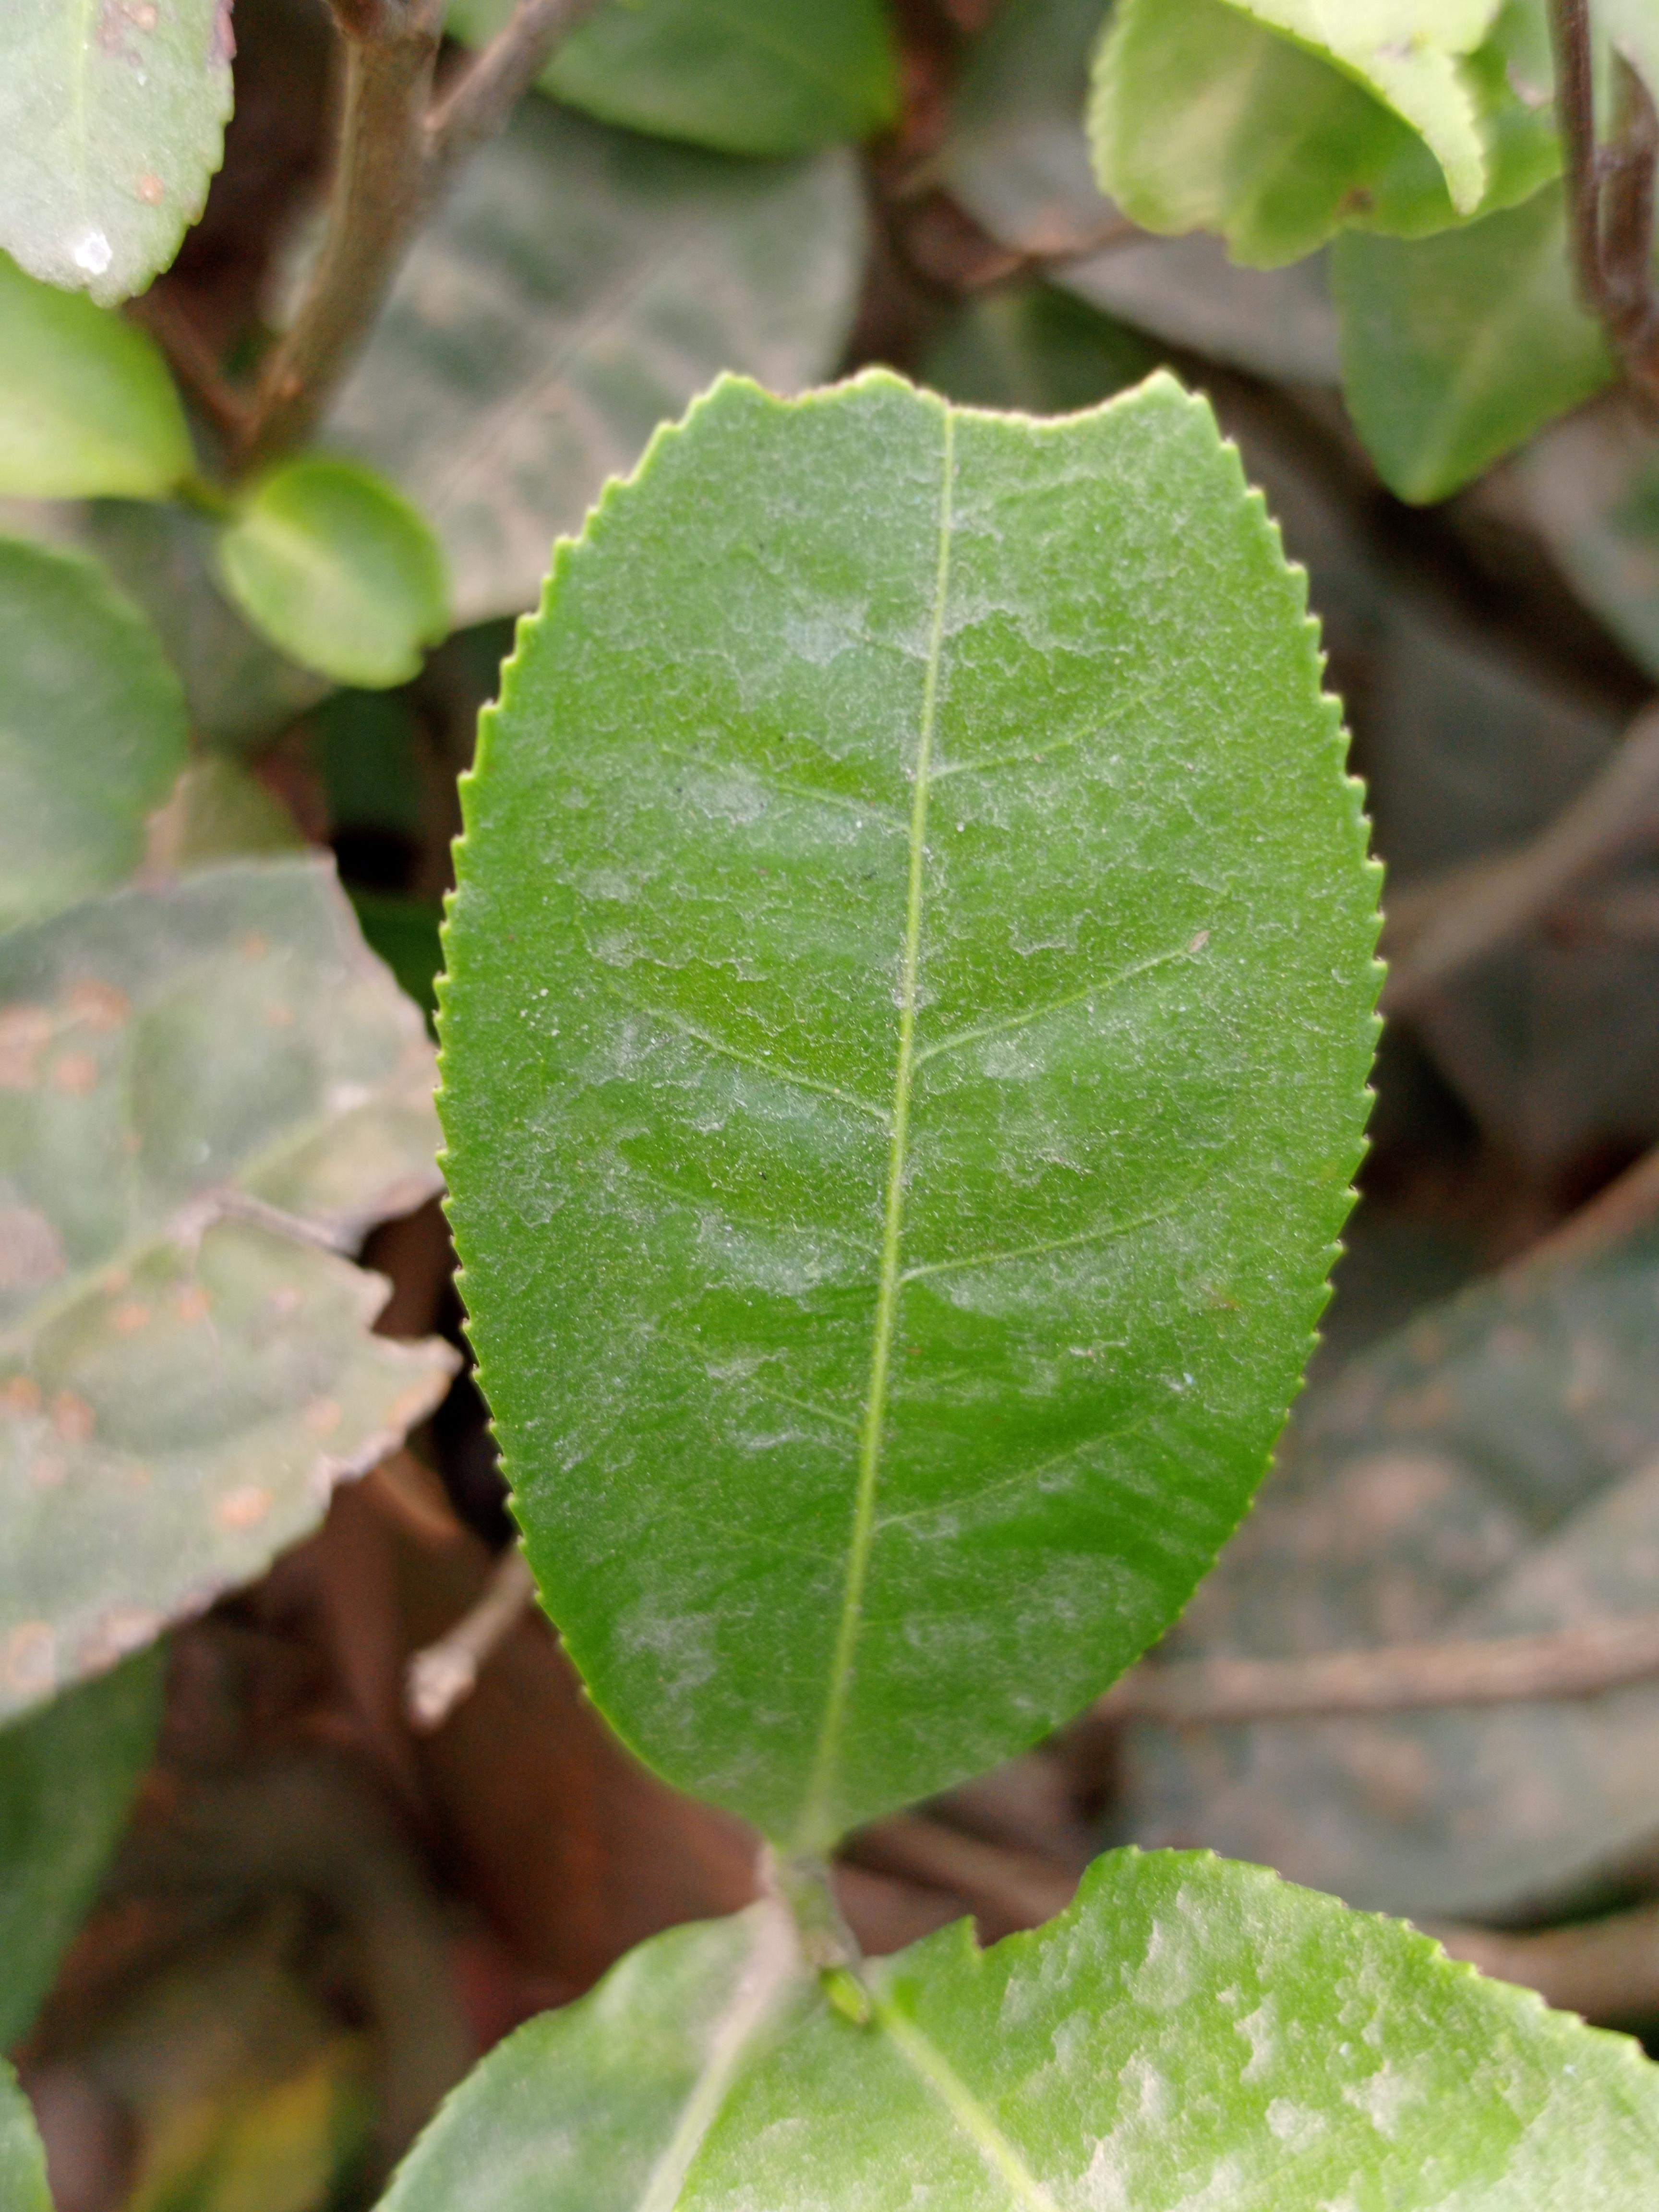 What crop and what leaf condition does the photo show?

tea, healthy leaf
